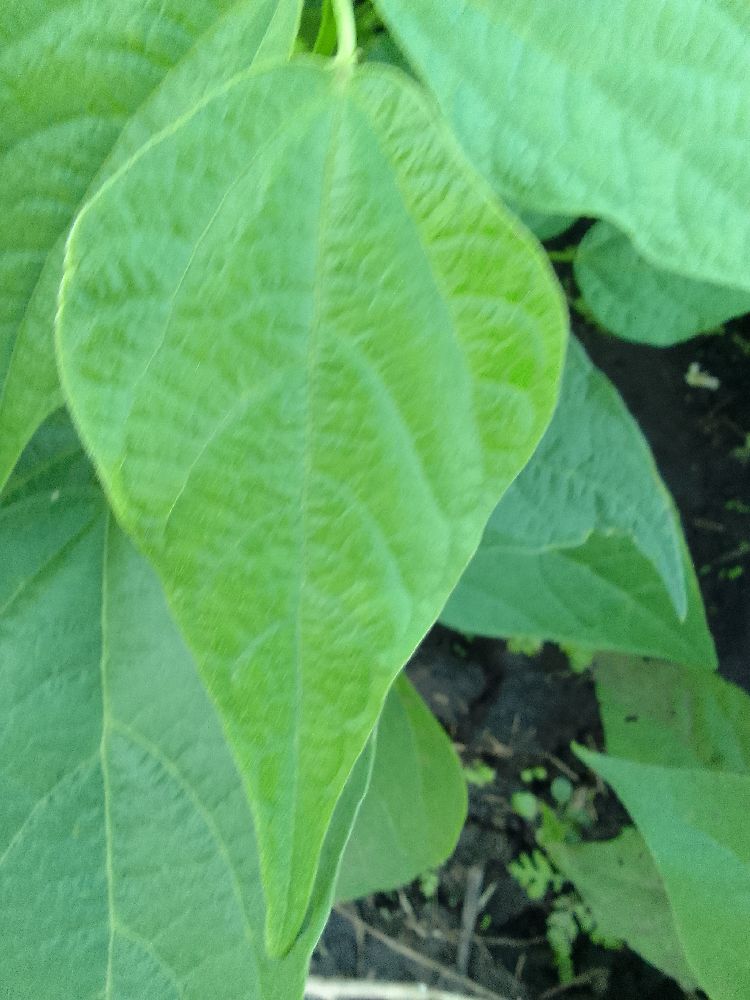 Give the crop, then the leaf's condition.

common bean, healthy
